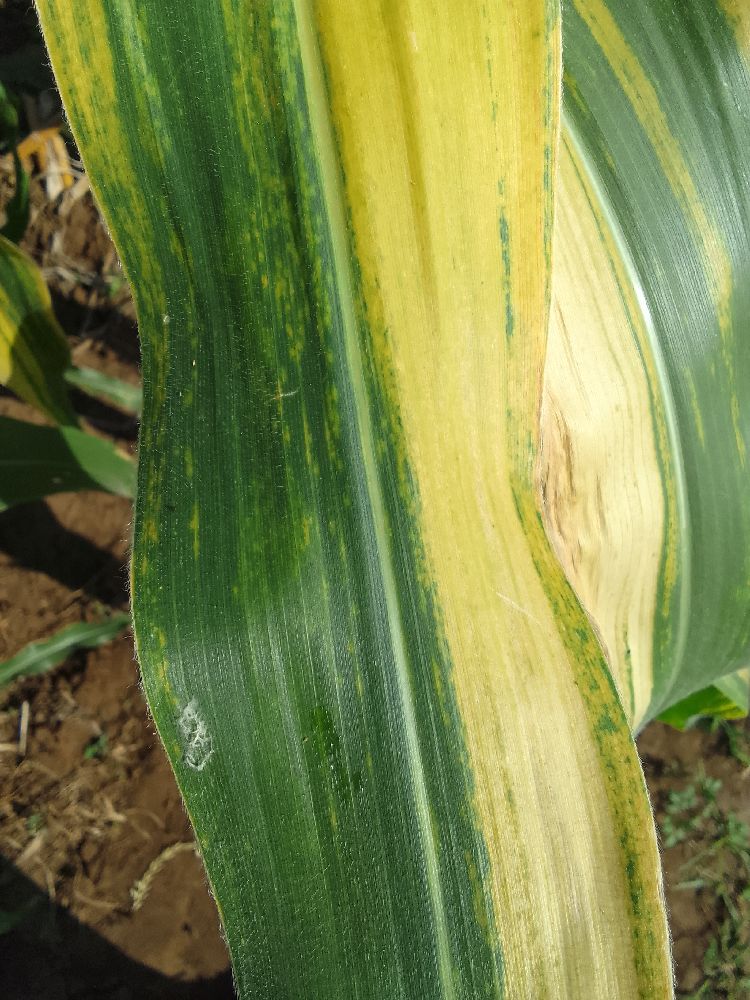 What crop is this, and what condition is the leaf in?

maize, maize lethal necrosis
